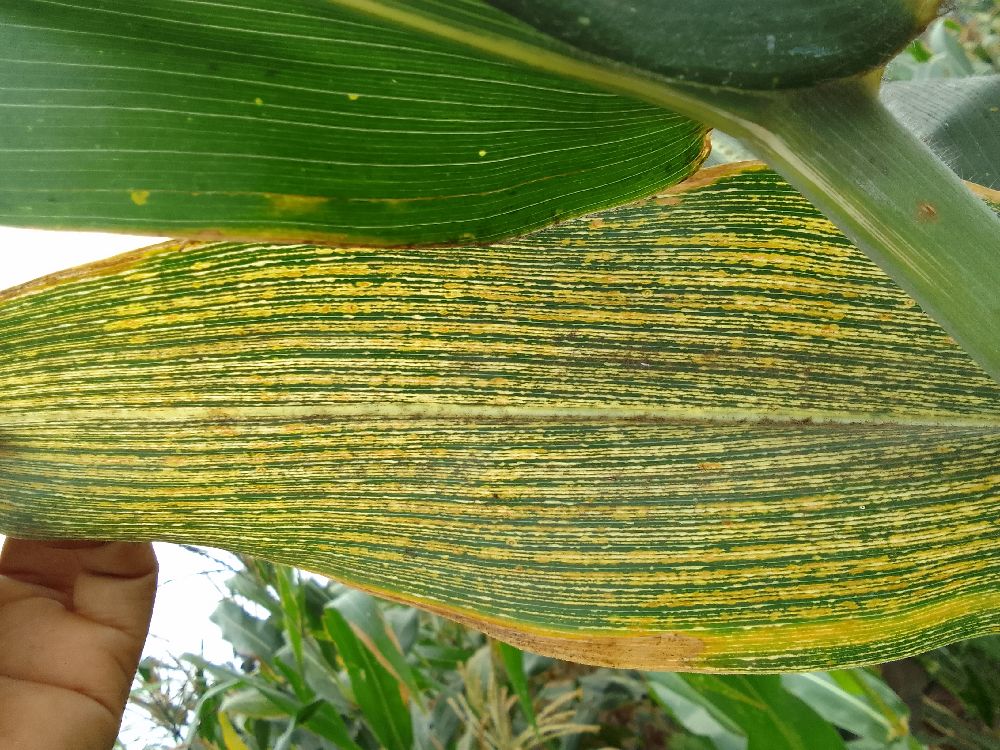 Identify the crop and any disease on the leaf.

maize, maize streak virus
